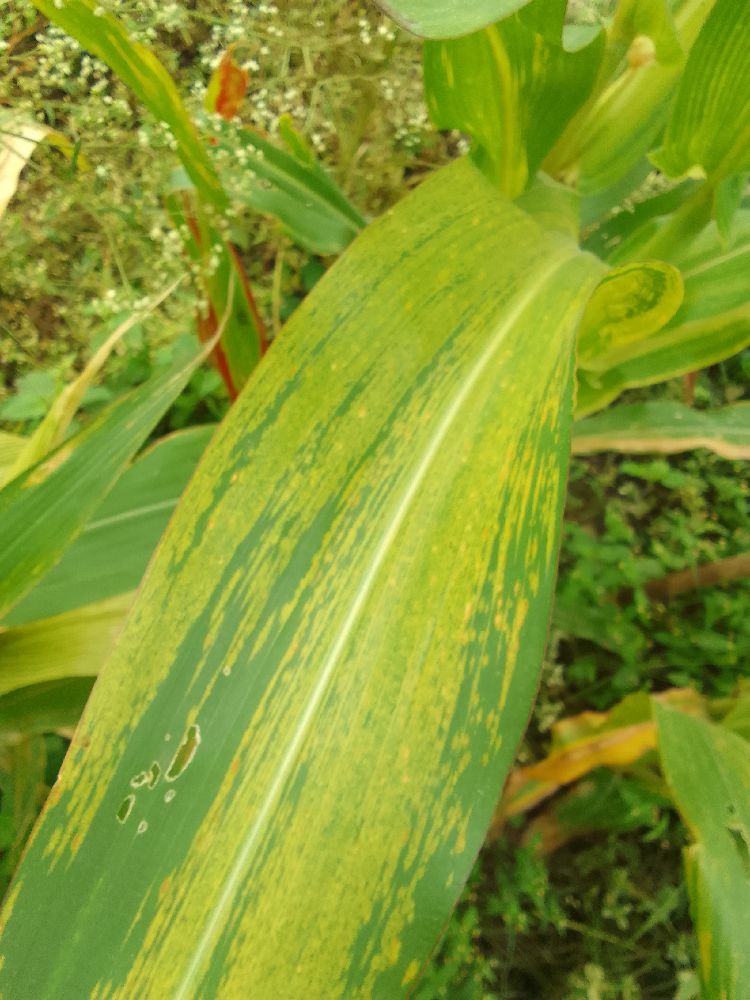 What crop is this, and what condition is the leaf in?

maize, maize lethal necrosis
